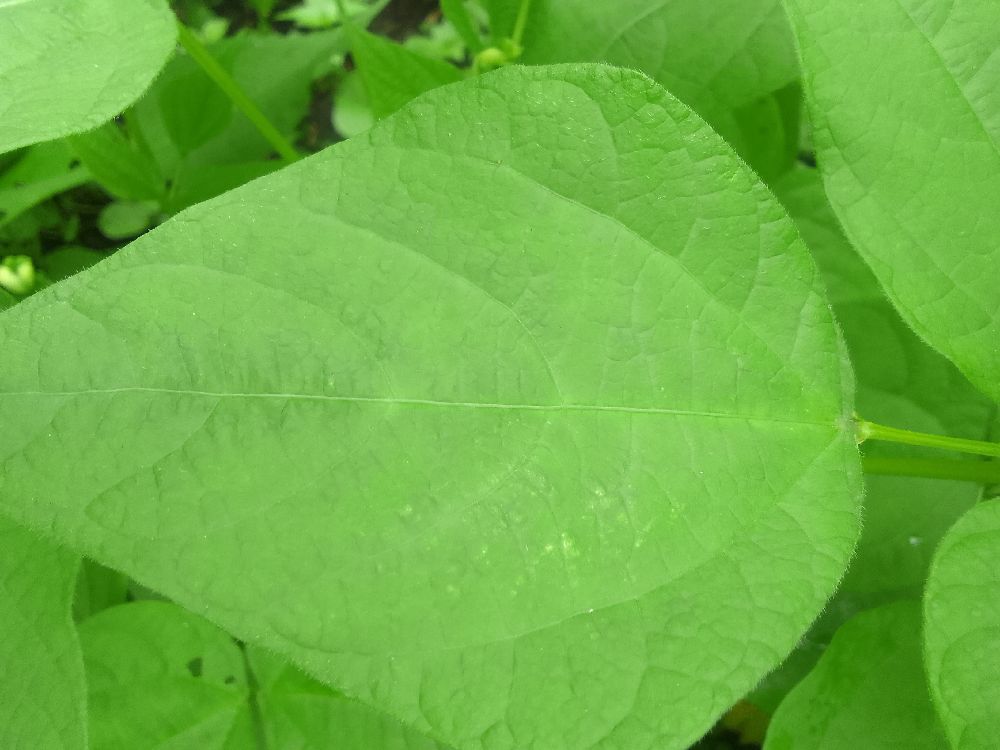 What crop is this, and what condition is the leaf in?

common bean, healthy
